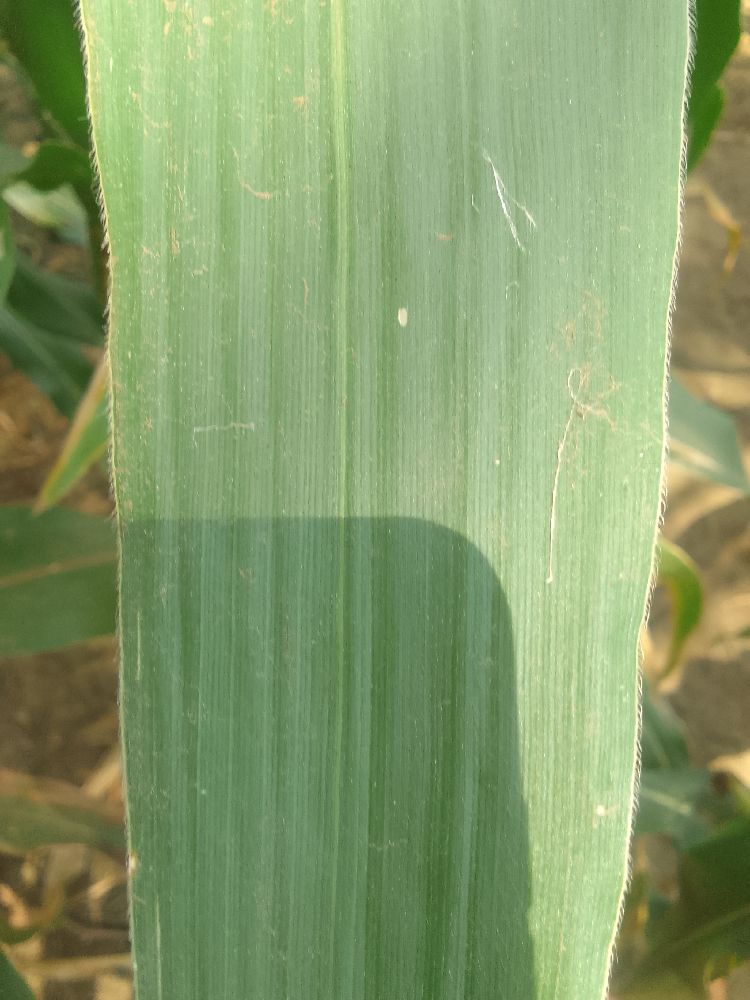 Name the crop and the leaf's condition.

maize, healthy
